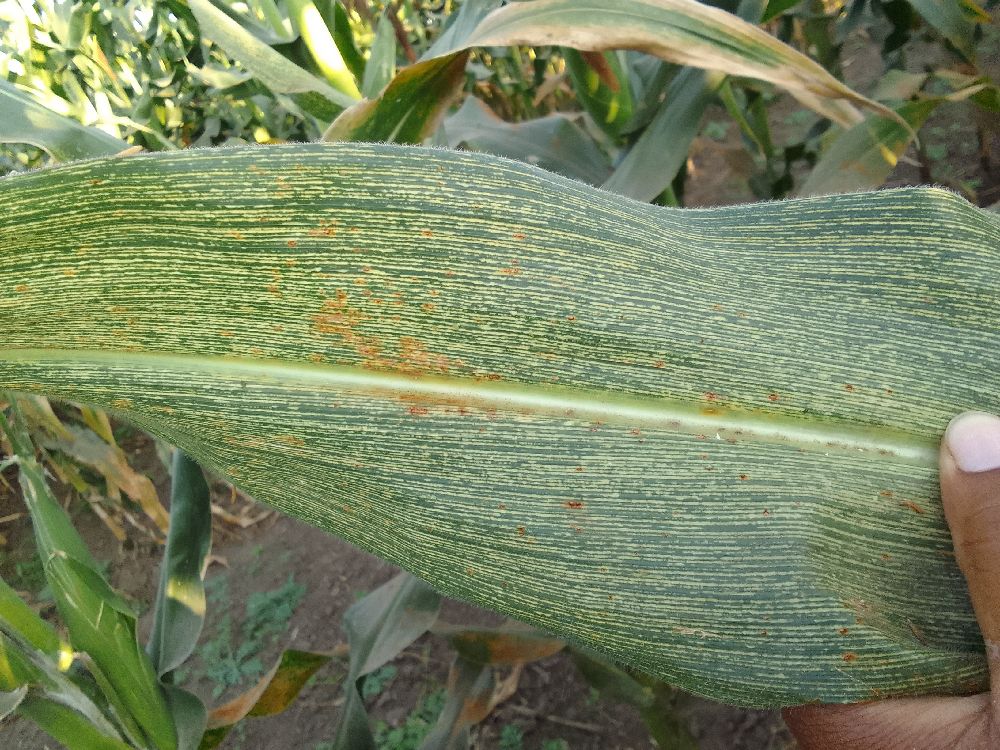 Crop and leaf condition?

maize, maize streak virus
